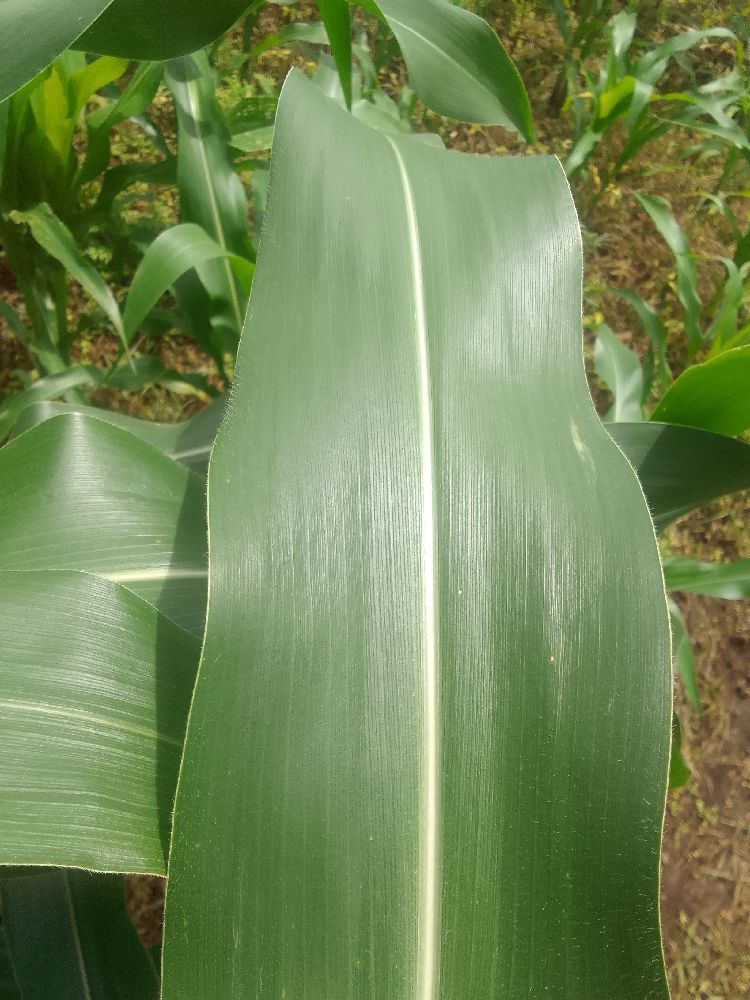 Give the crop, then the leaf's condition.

maize, healthy
